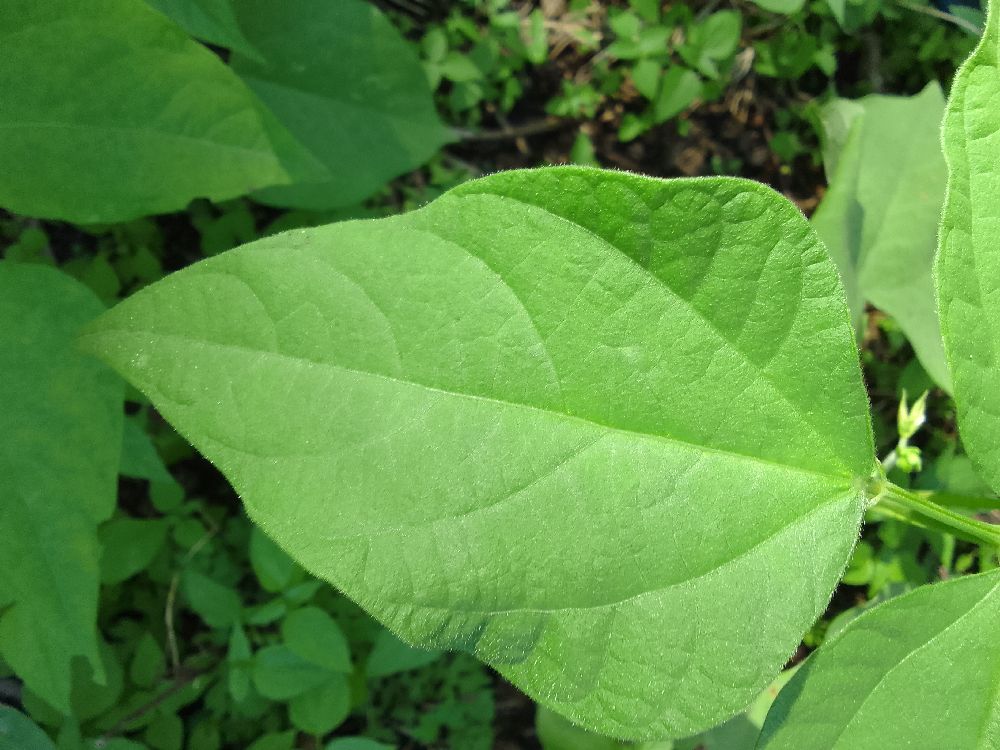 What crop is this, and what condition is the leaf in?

common bean, healthy
